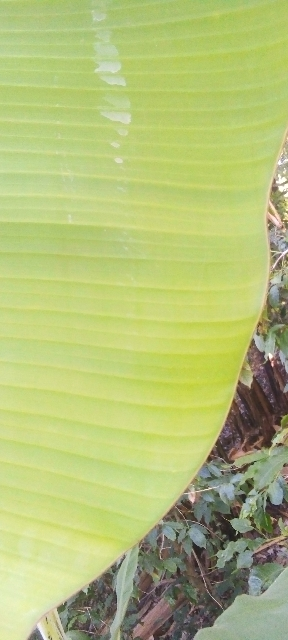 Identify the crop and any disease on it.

banana, healthy
